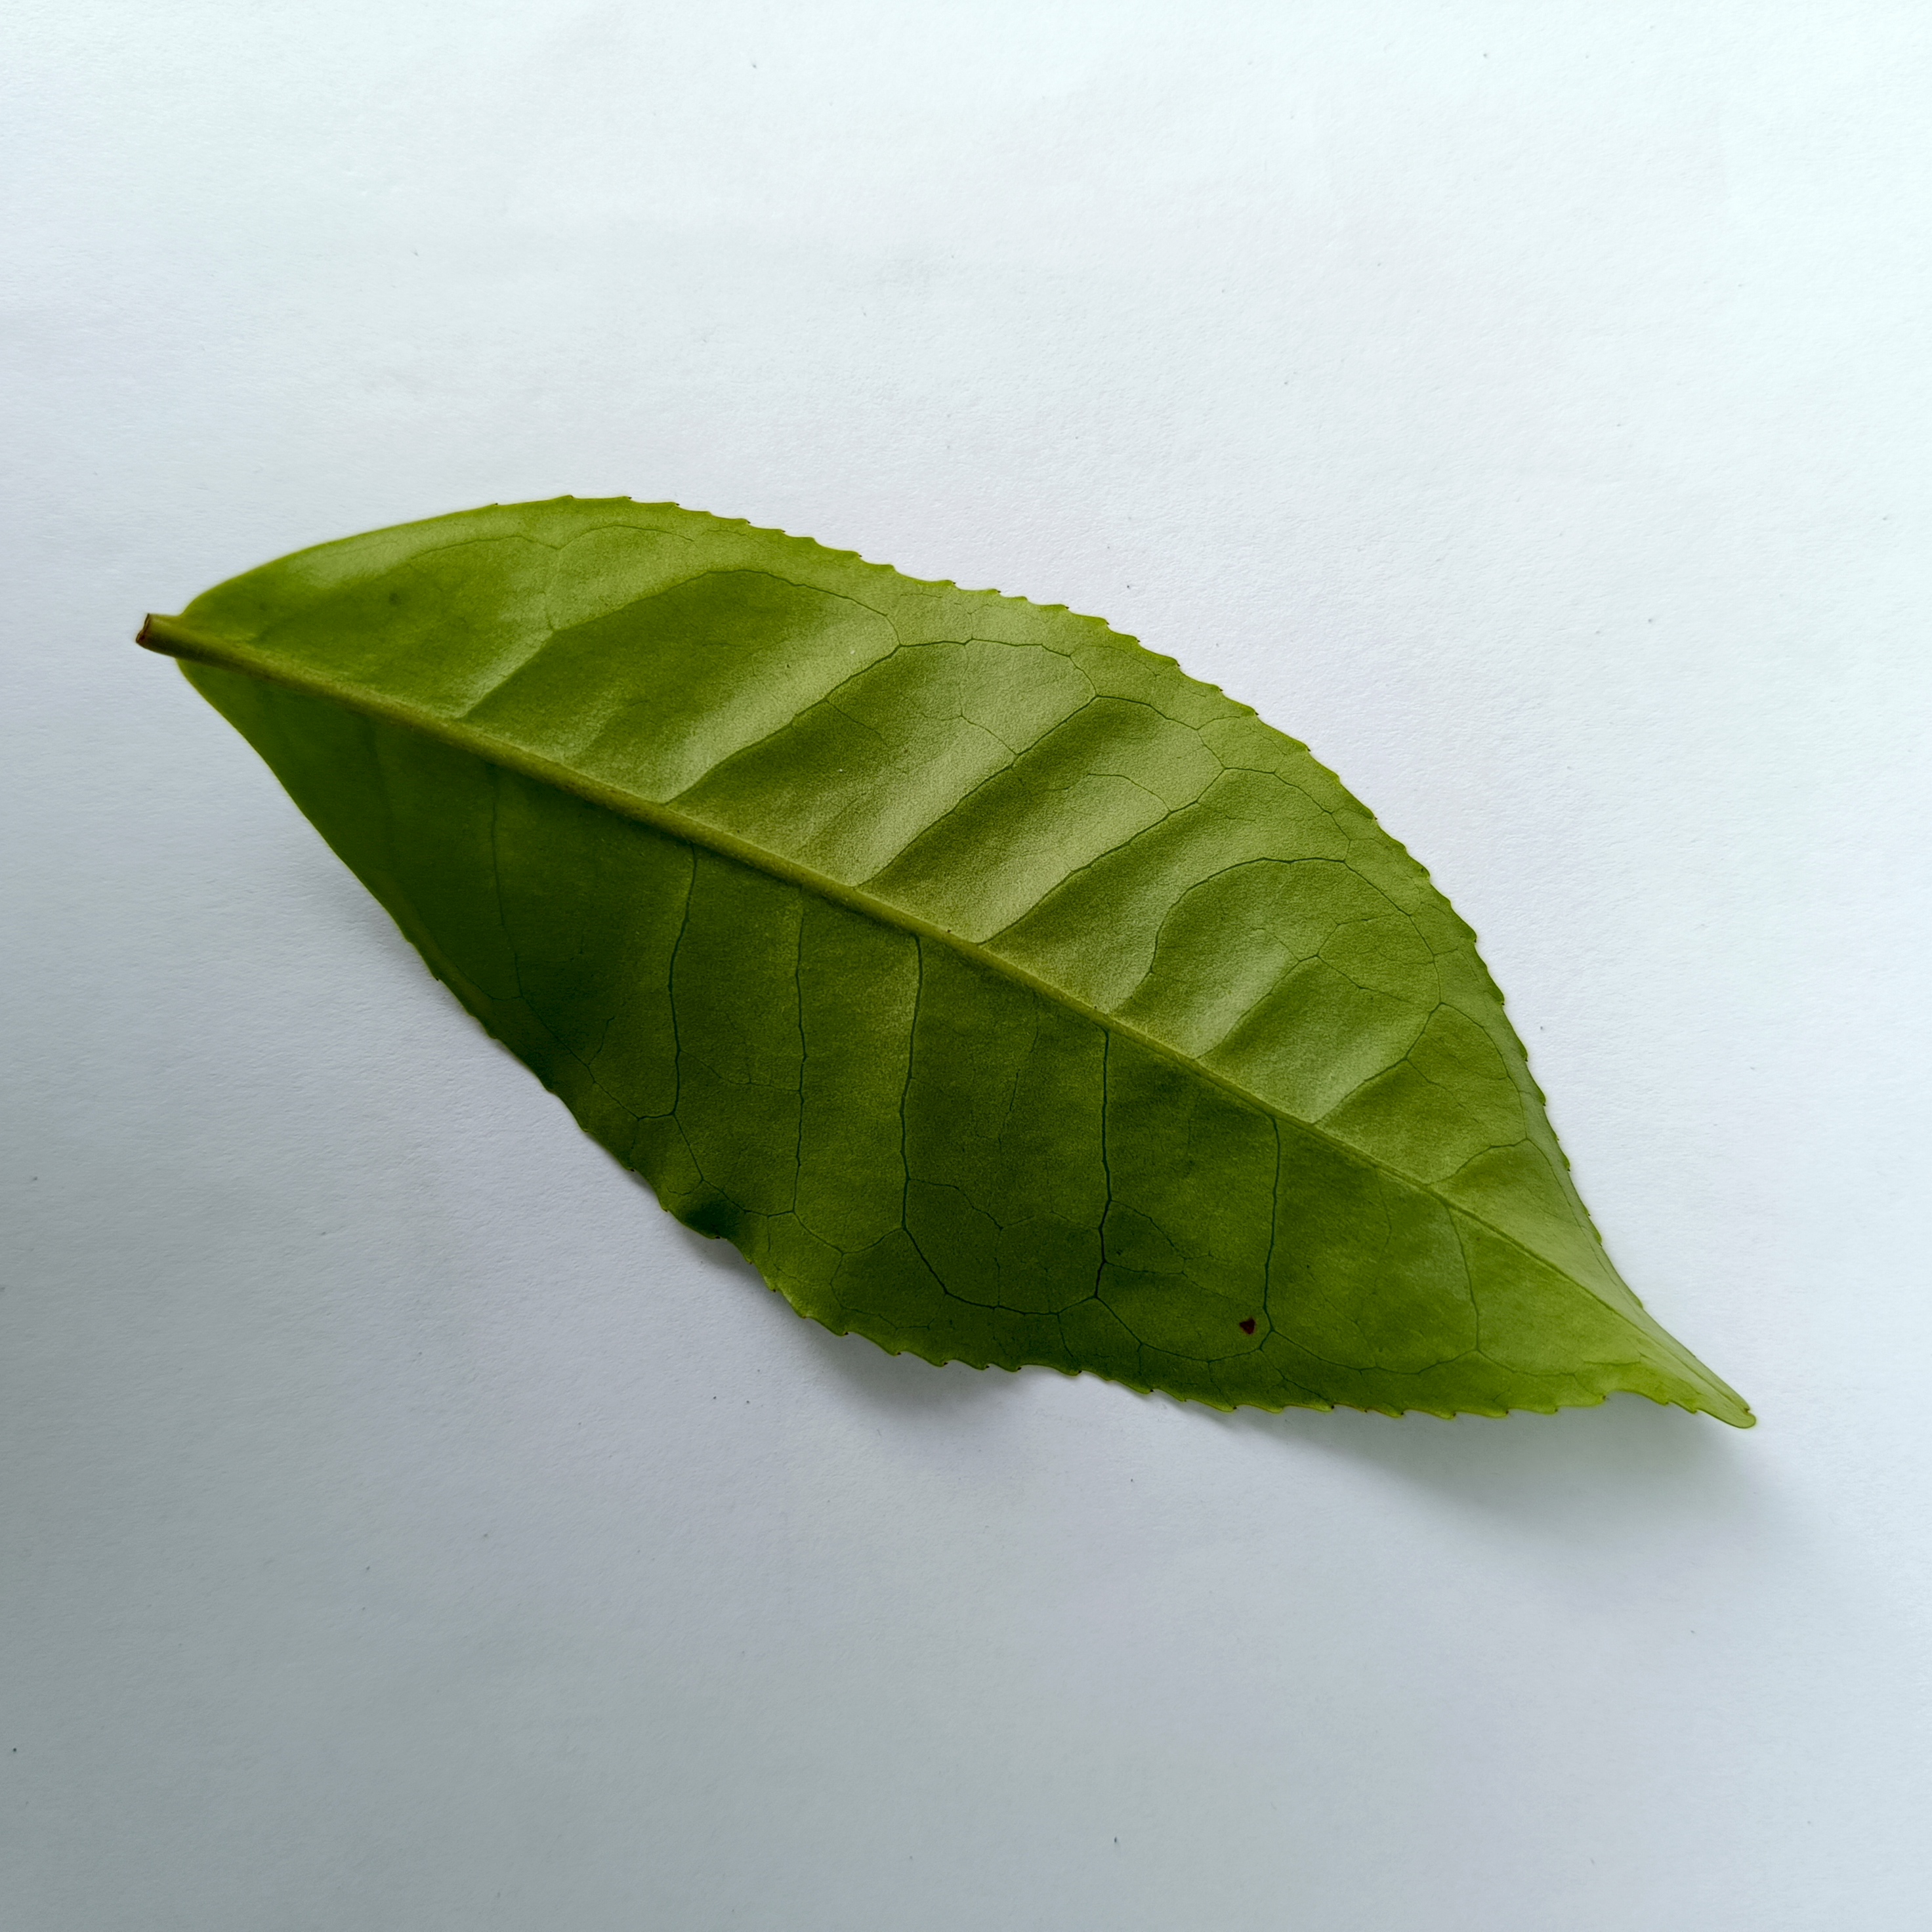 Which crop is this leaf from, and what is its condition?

tea, healthy
